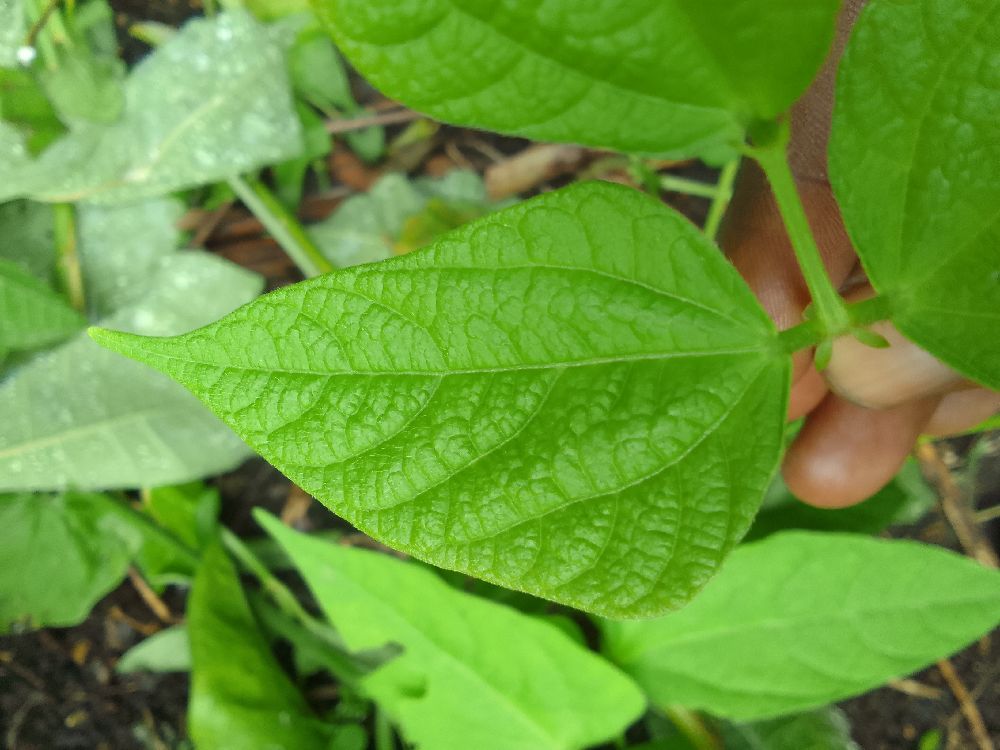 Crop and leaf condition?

common bean, healthy
